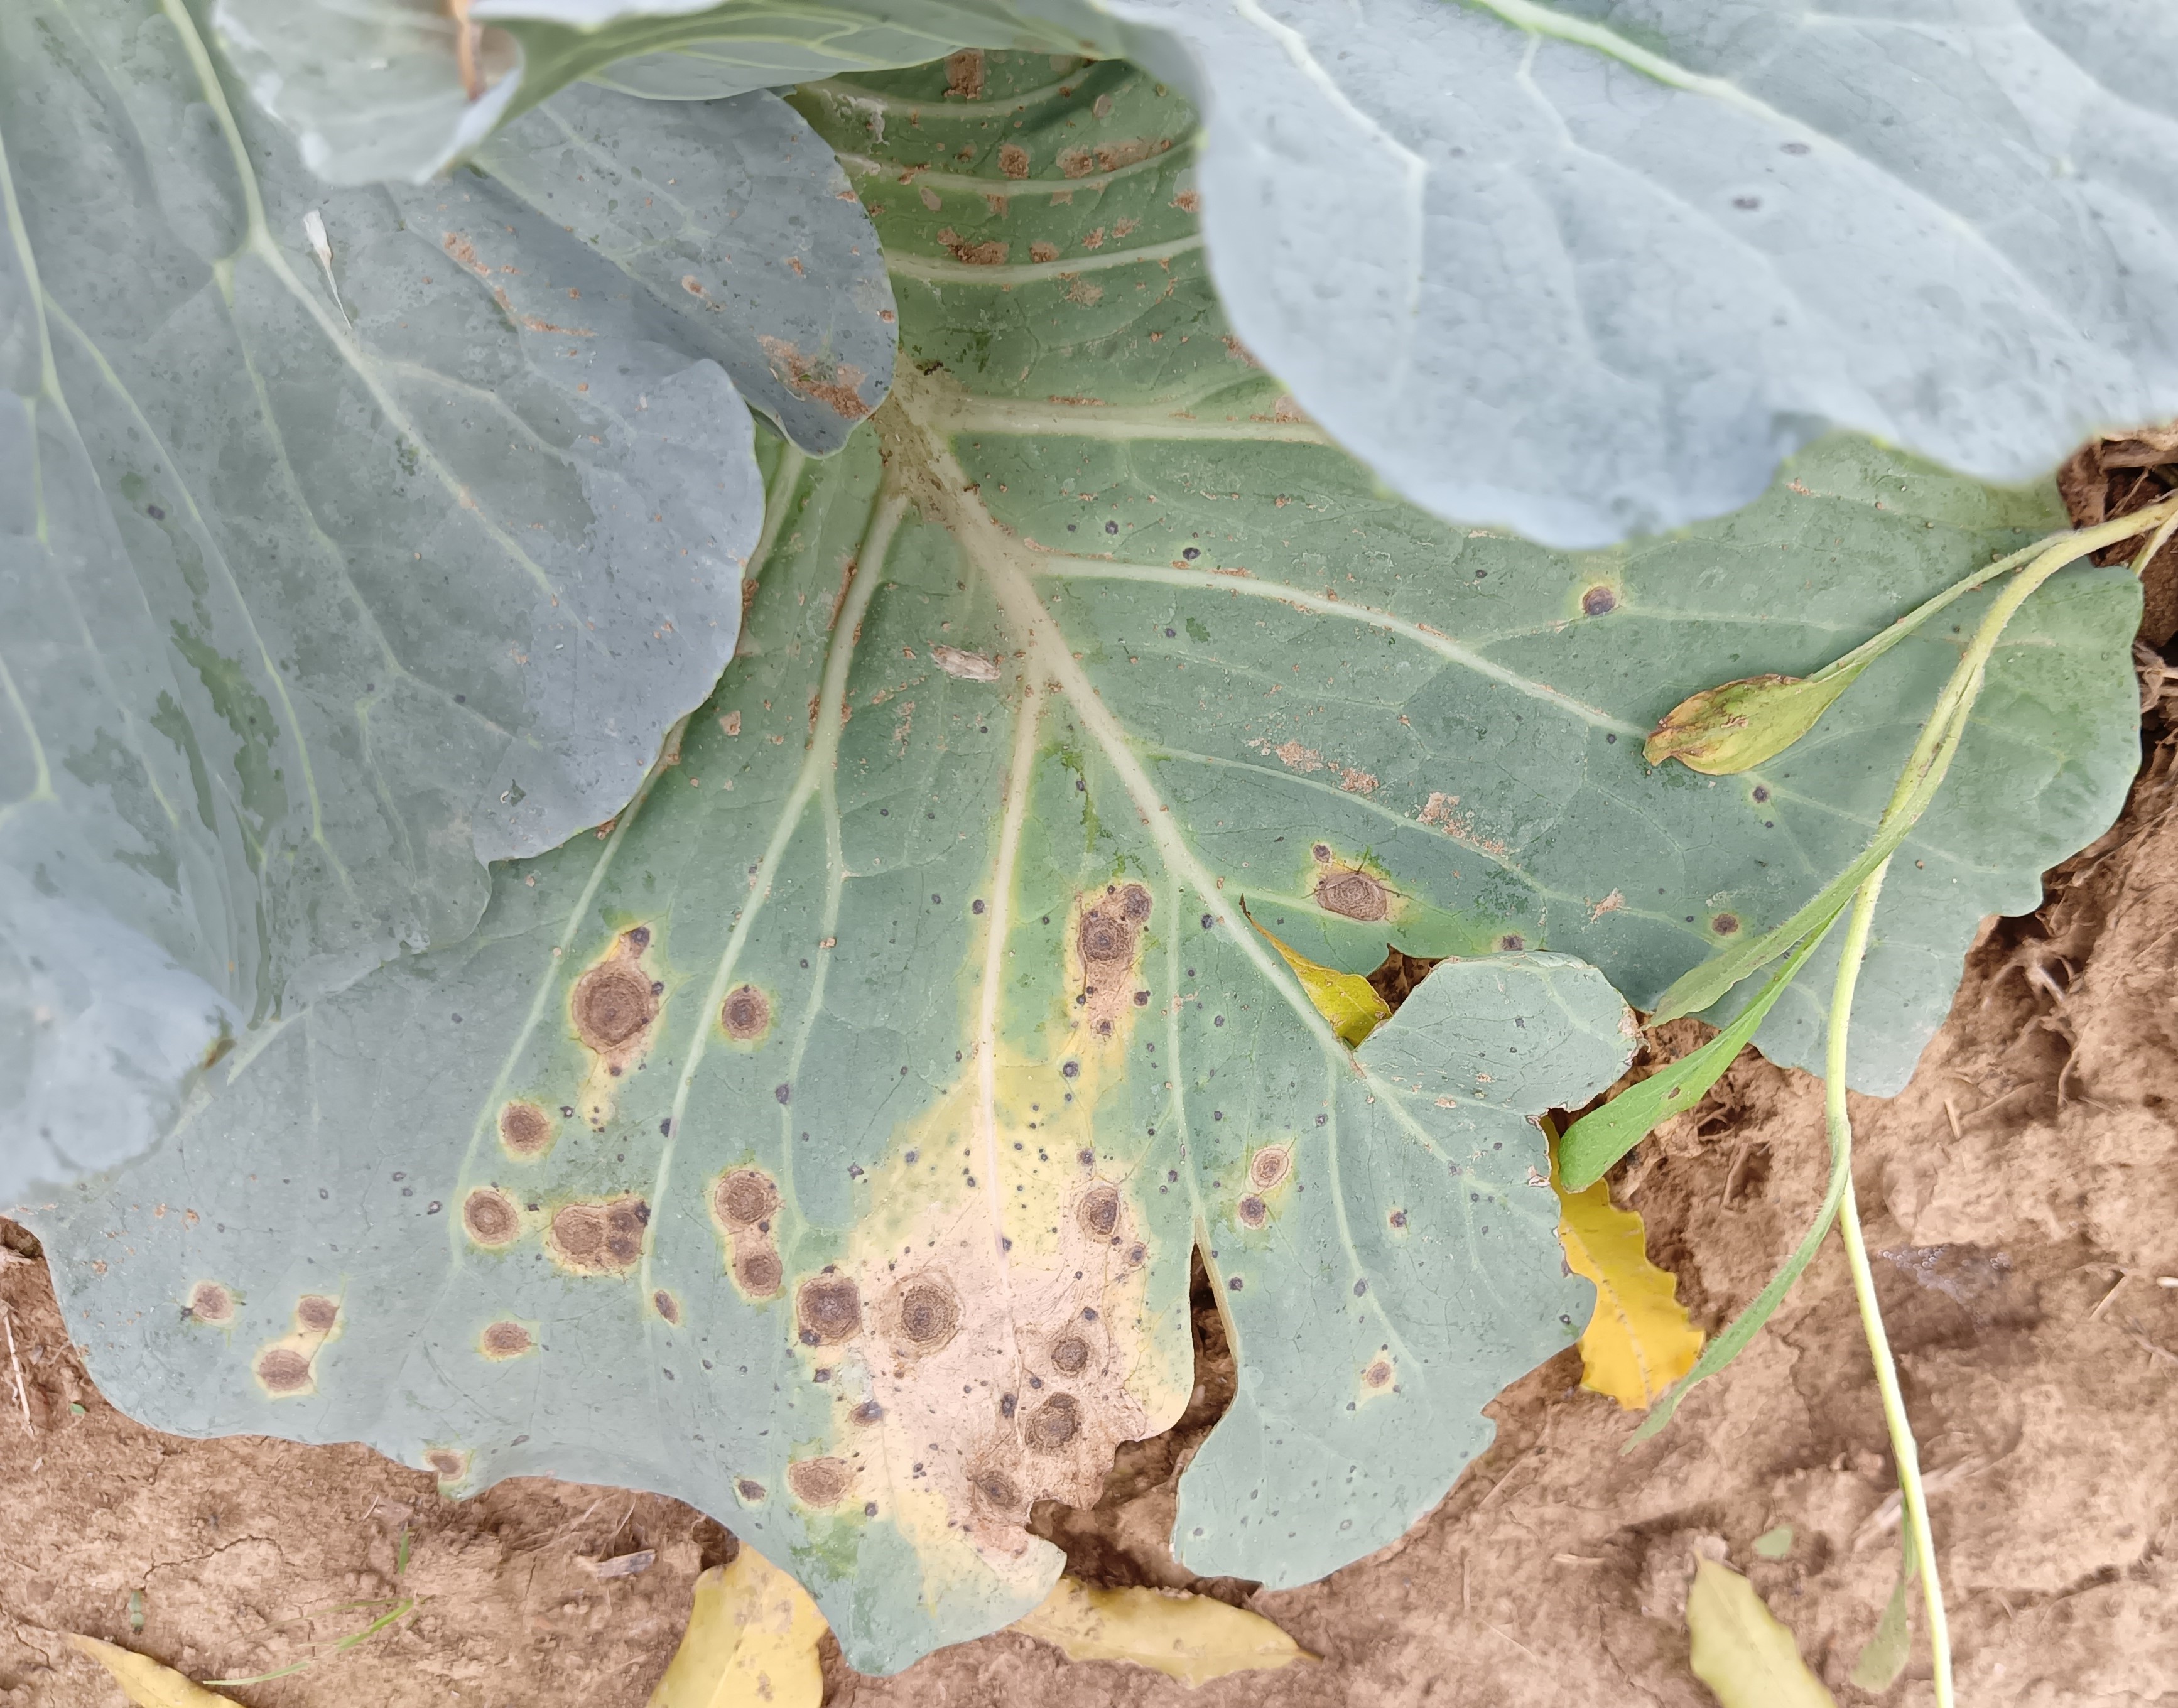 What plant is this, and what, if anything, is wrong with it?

cabbage, alternaria
